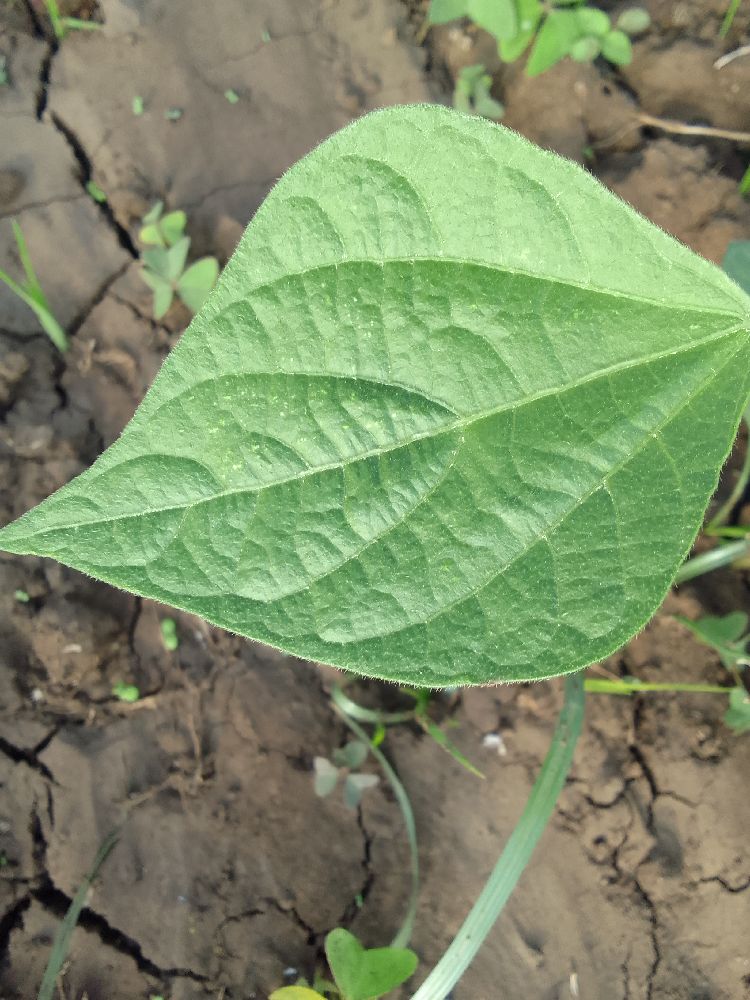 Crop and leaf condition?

common bean, healthy
